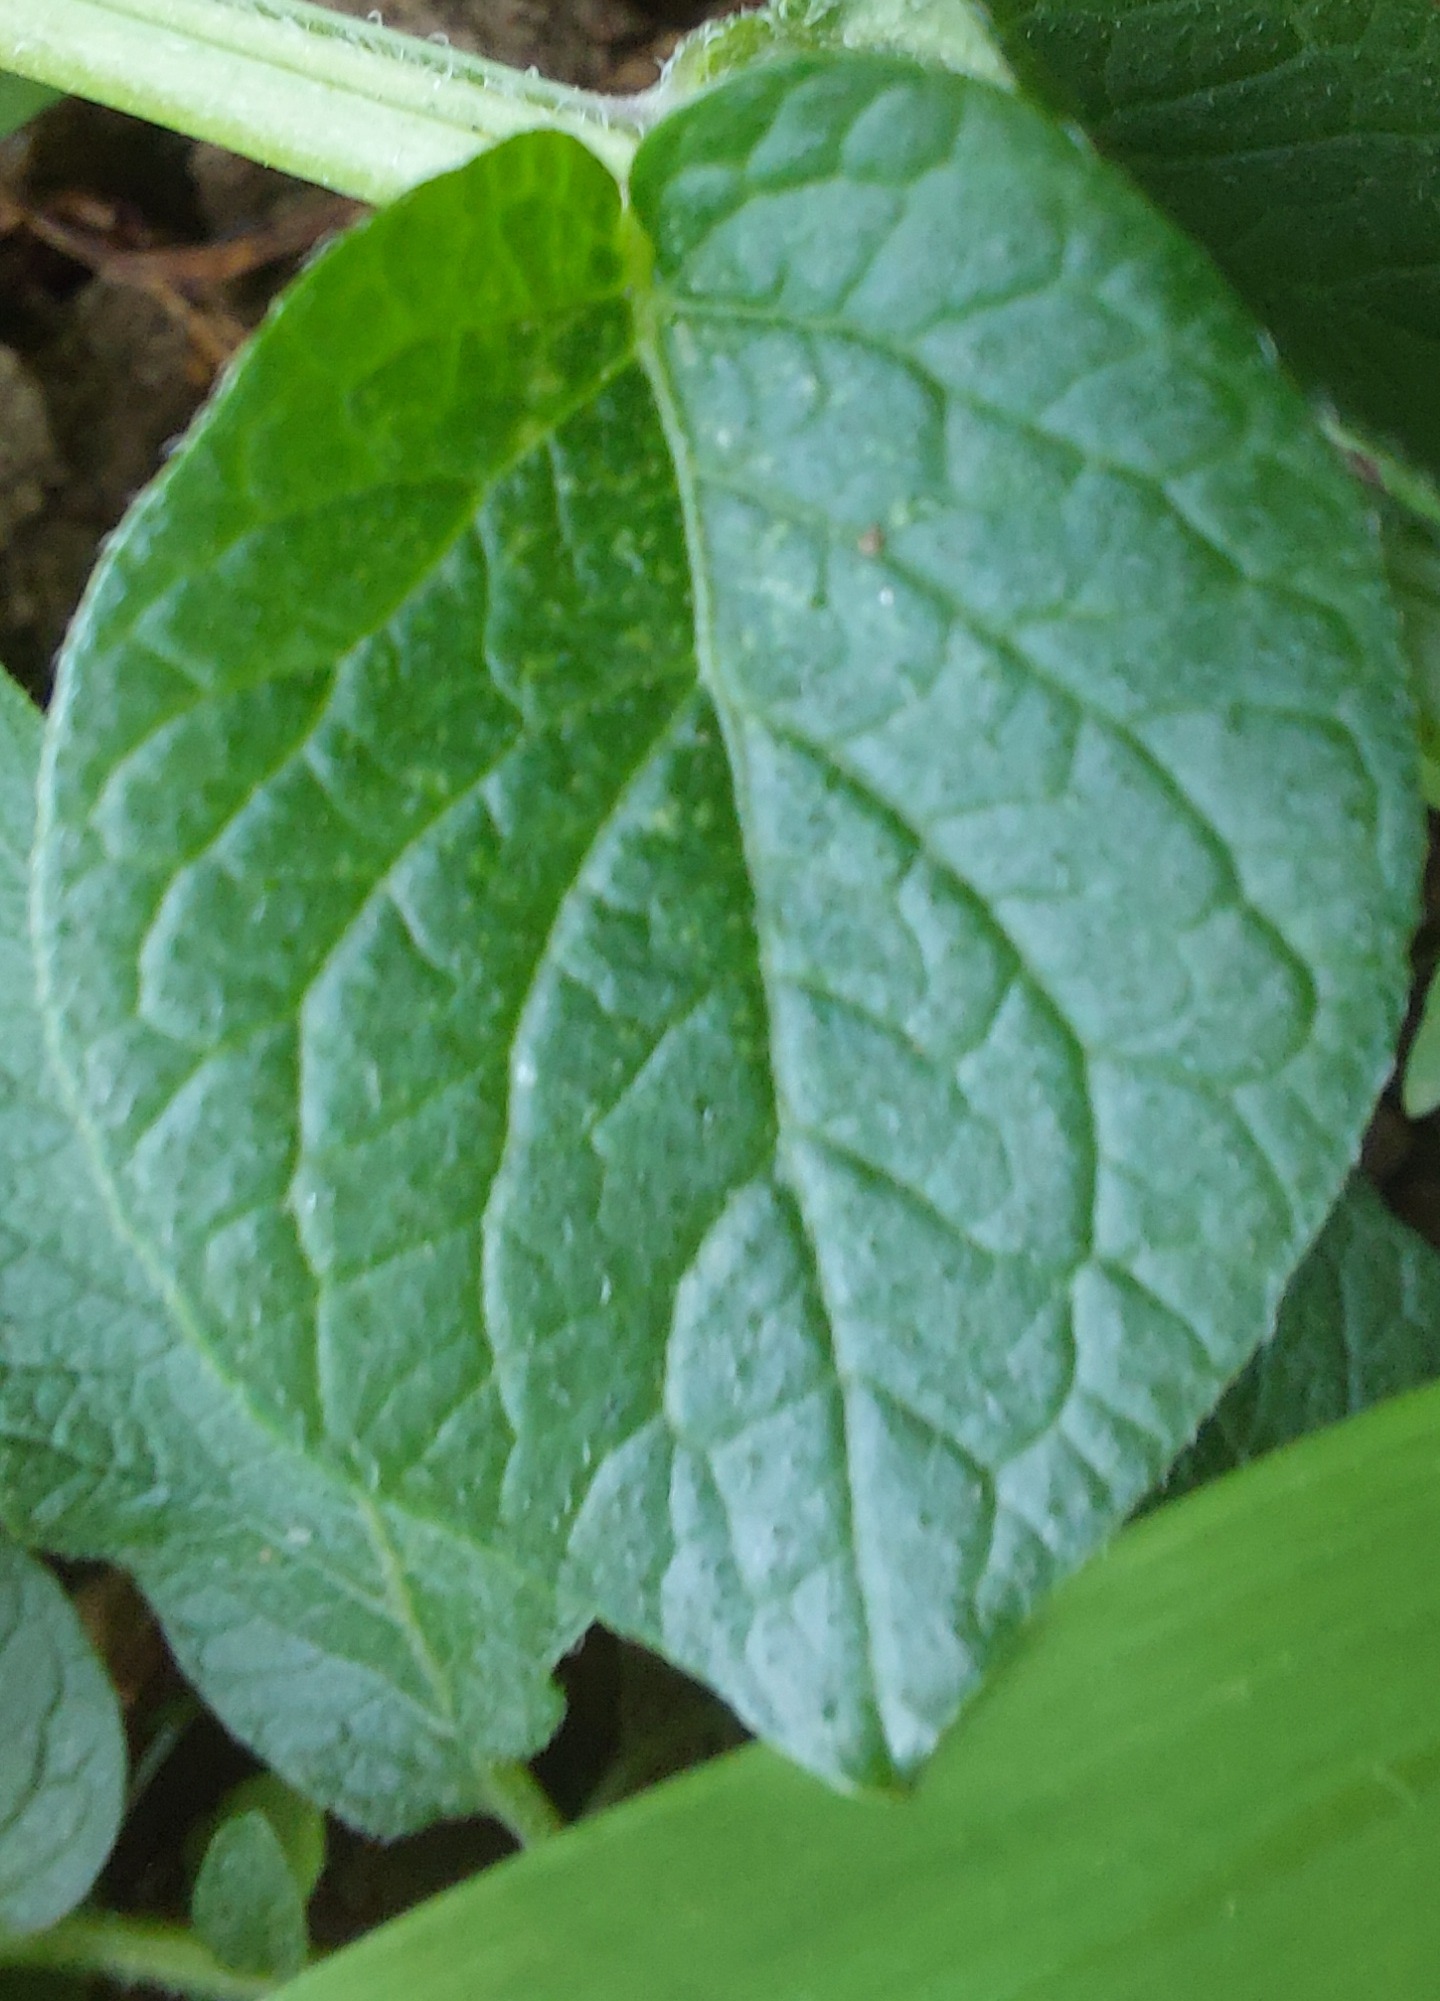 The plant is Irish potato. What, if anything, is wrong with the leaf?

healthy
